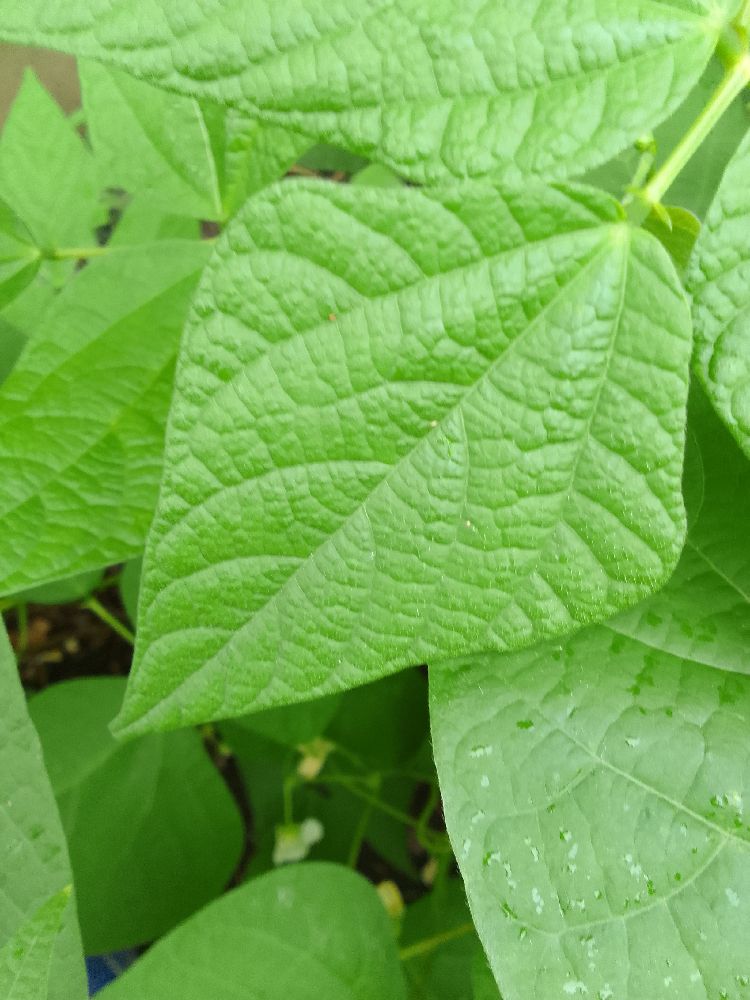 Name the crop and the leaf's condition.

common bean, healthy
